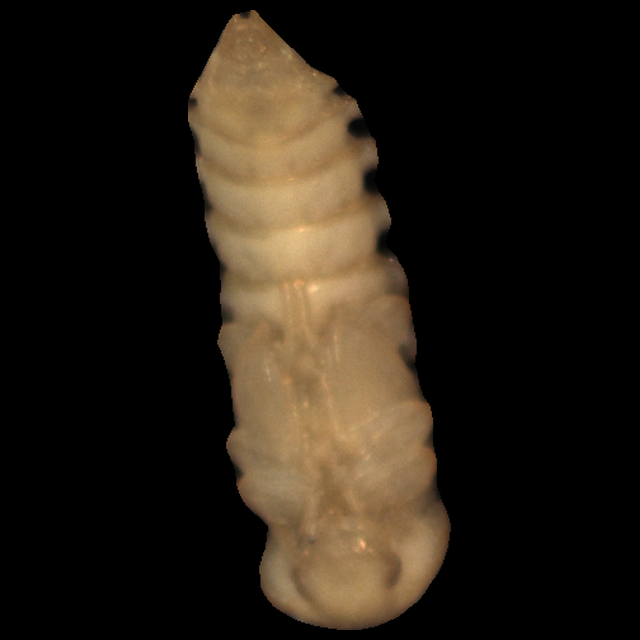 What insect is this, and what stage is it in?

mealworm pupa
